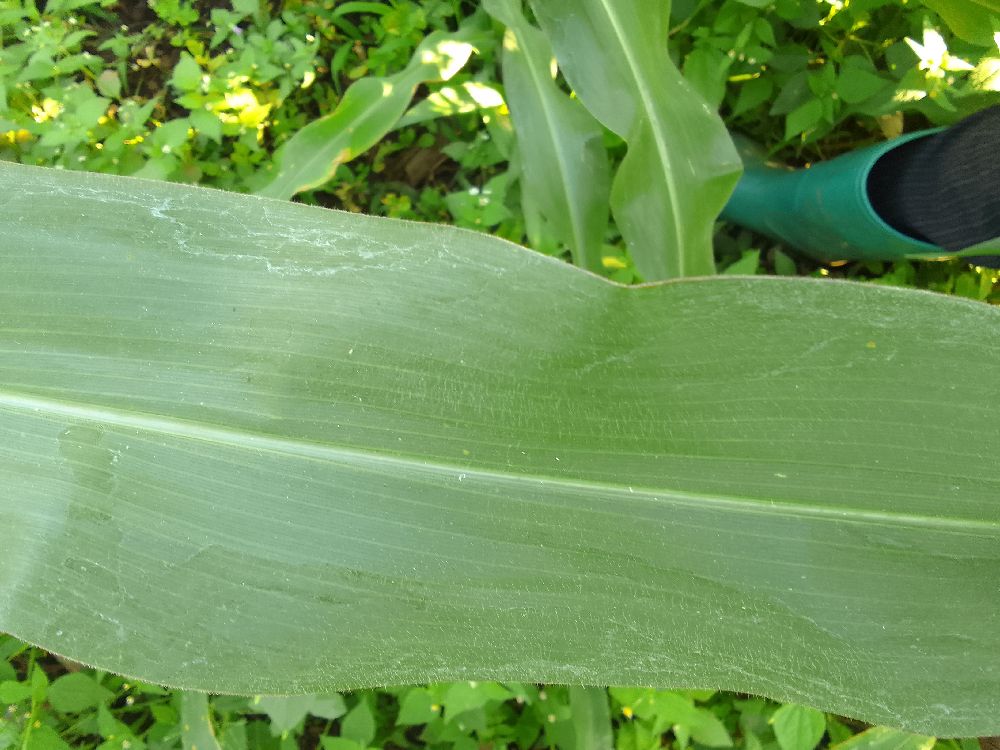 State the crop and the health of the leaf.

maize, healthy
